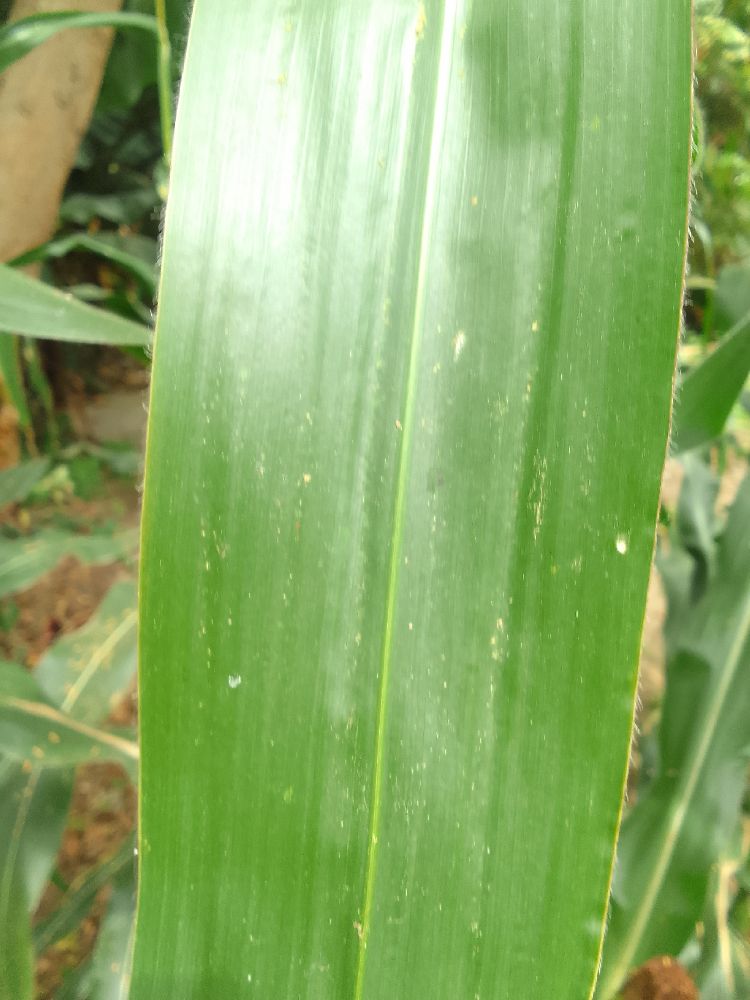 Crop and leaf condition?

maize, healthy
